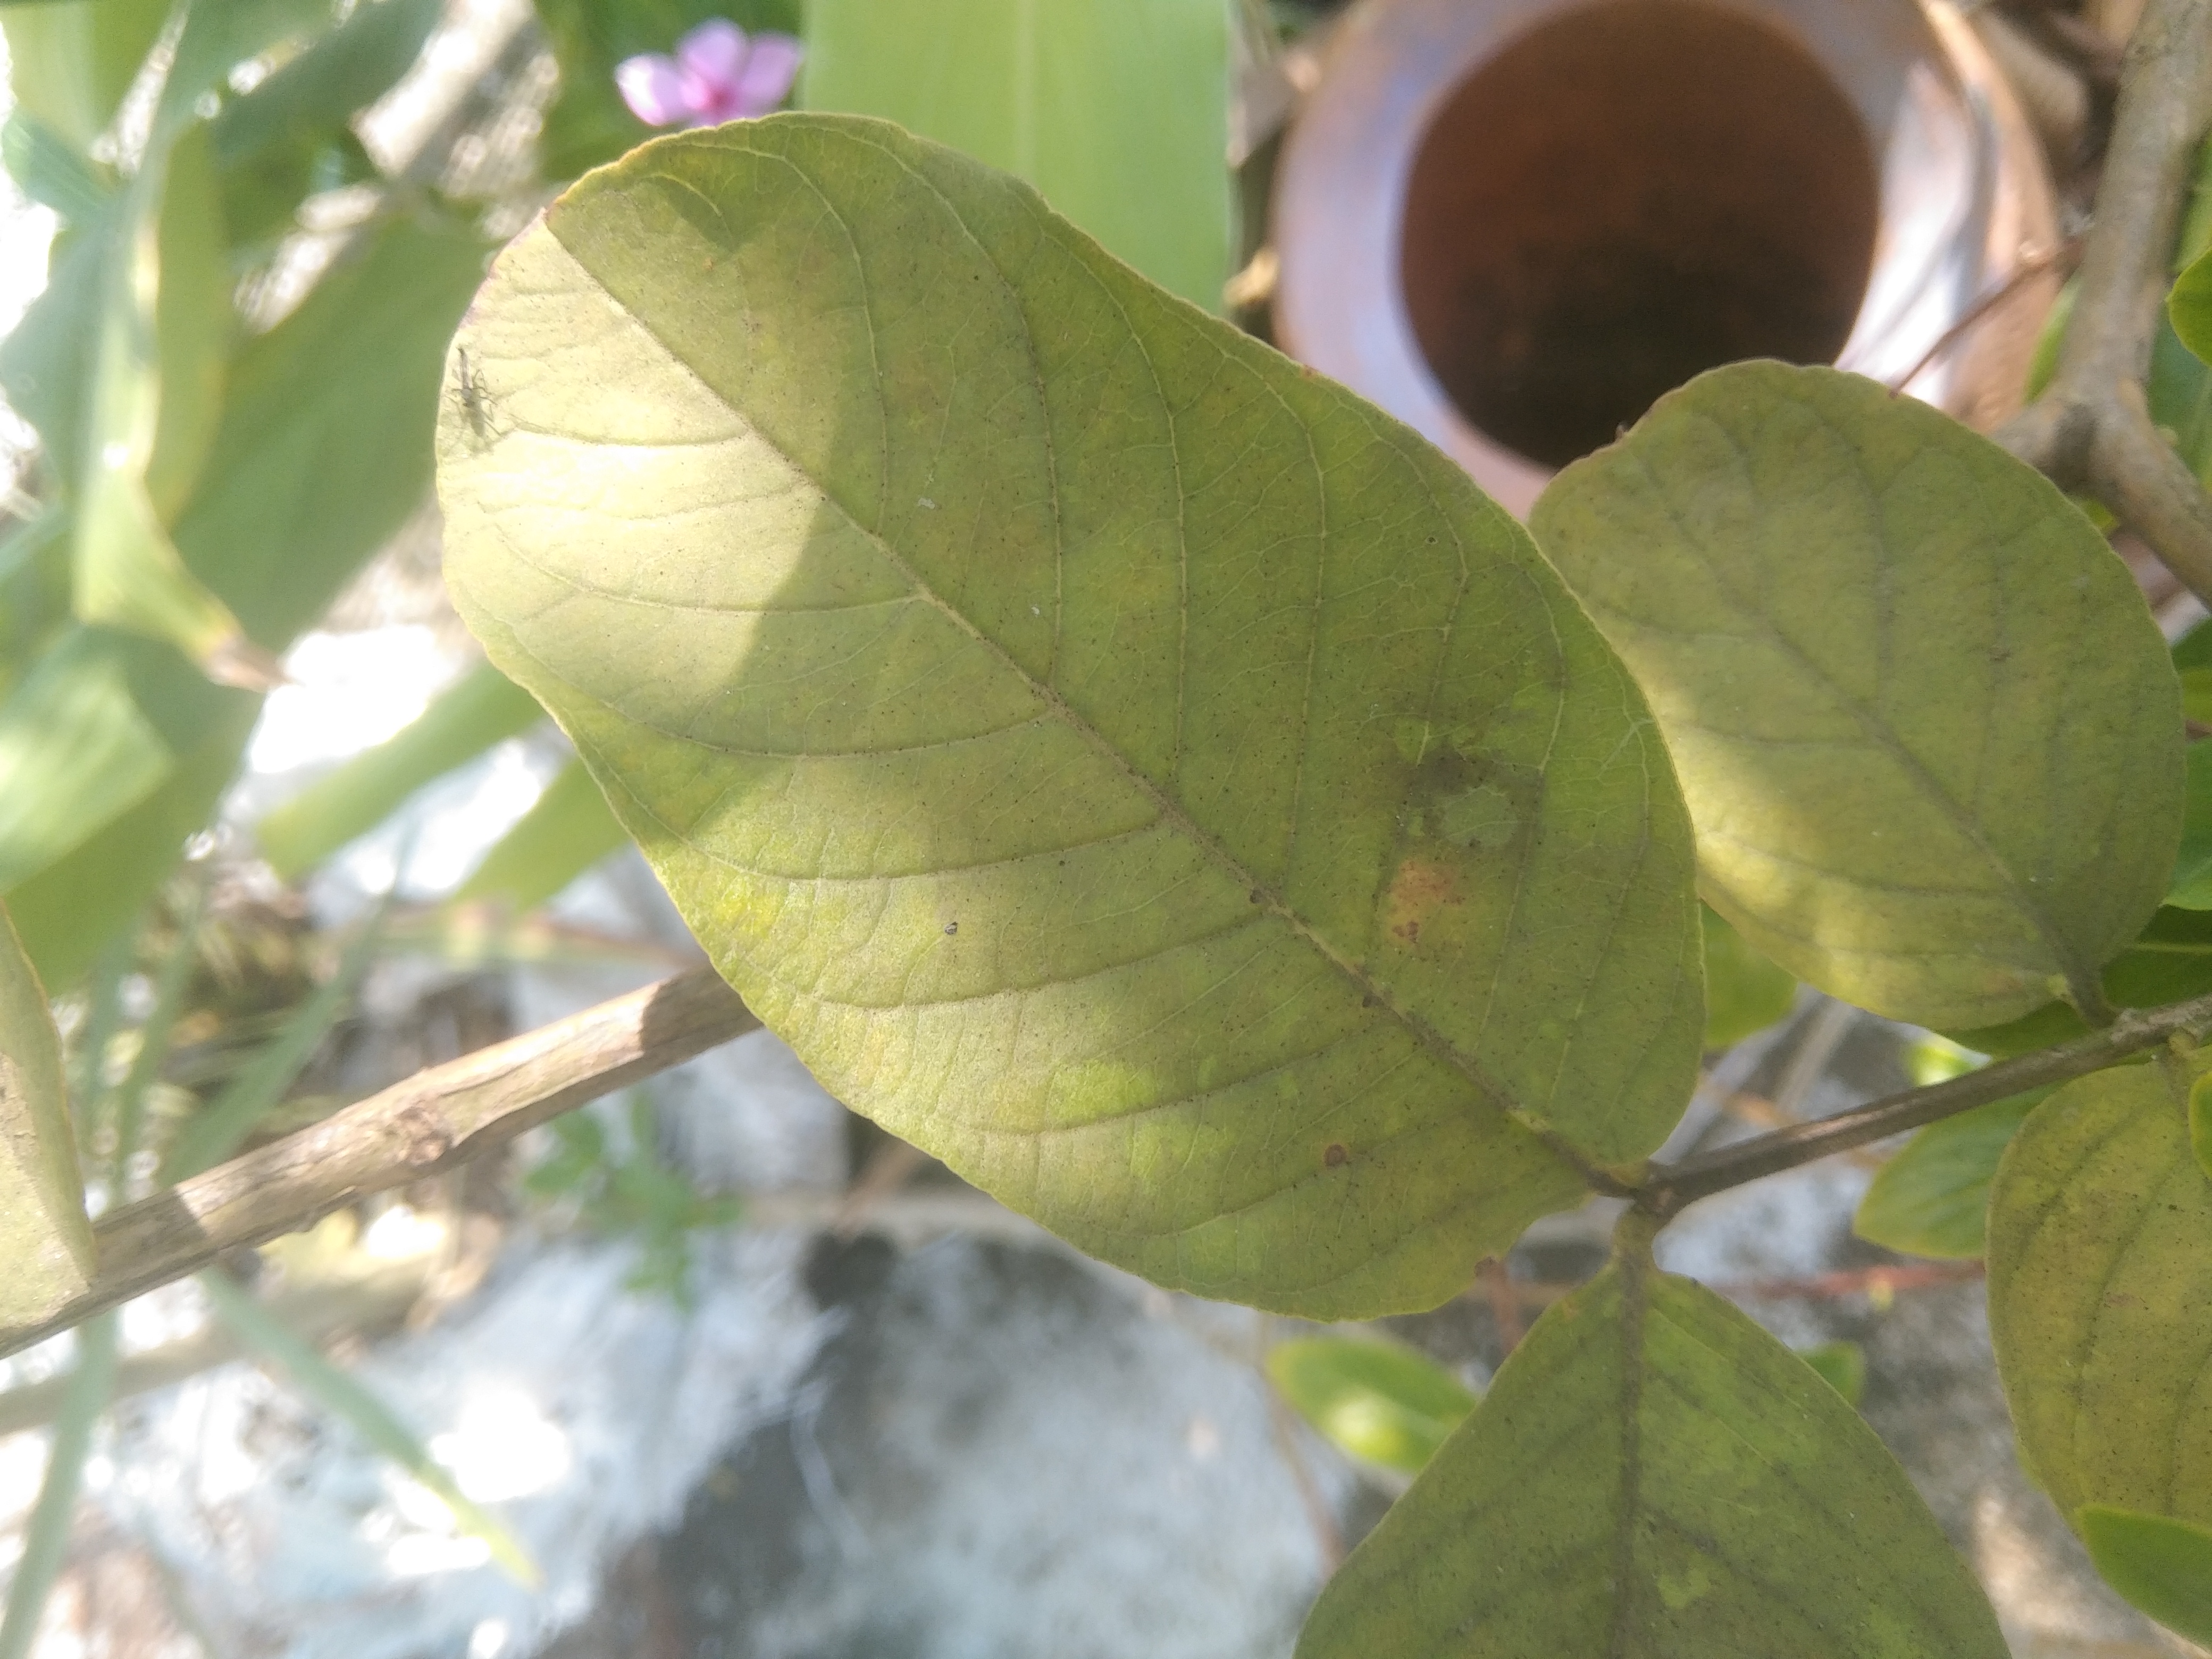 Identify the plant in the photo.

guava
